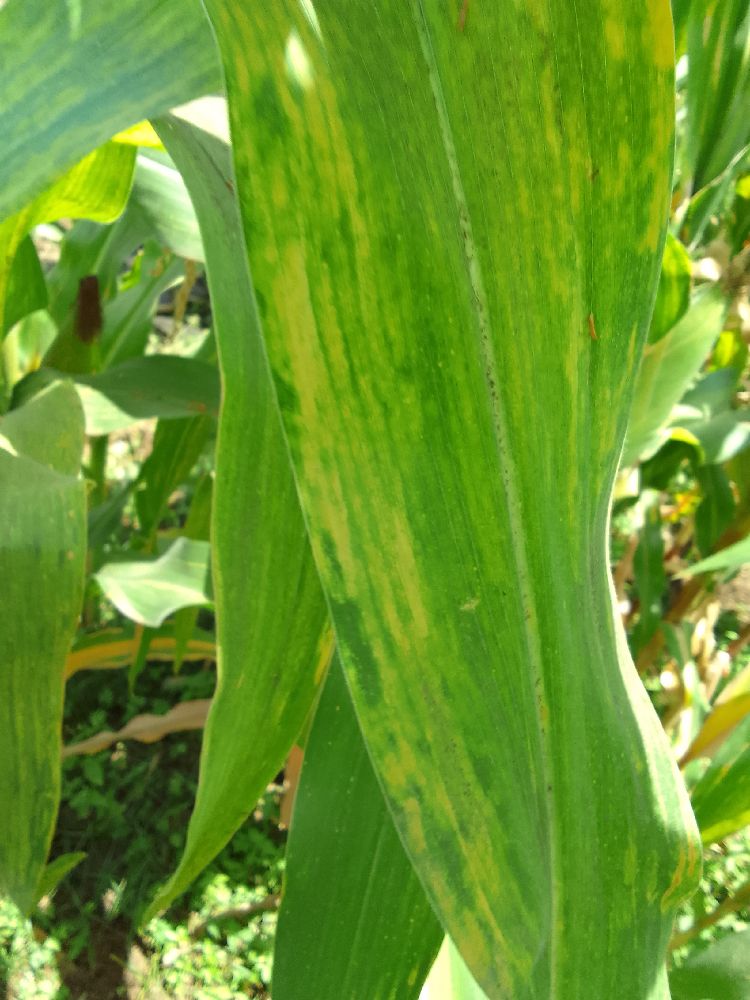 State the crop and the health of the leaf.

maize, maize lethal necrosis
